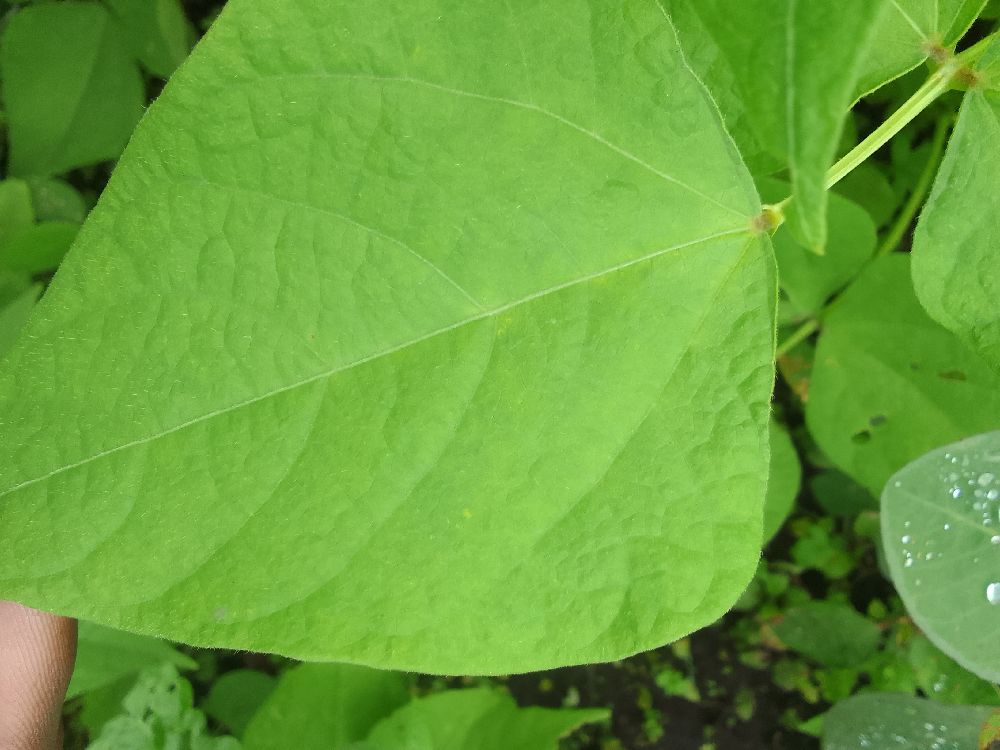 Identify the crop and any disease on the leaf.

common bean, healthy
